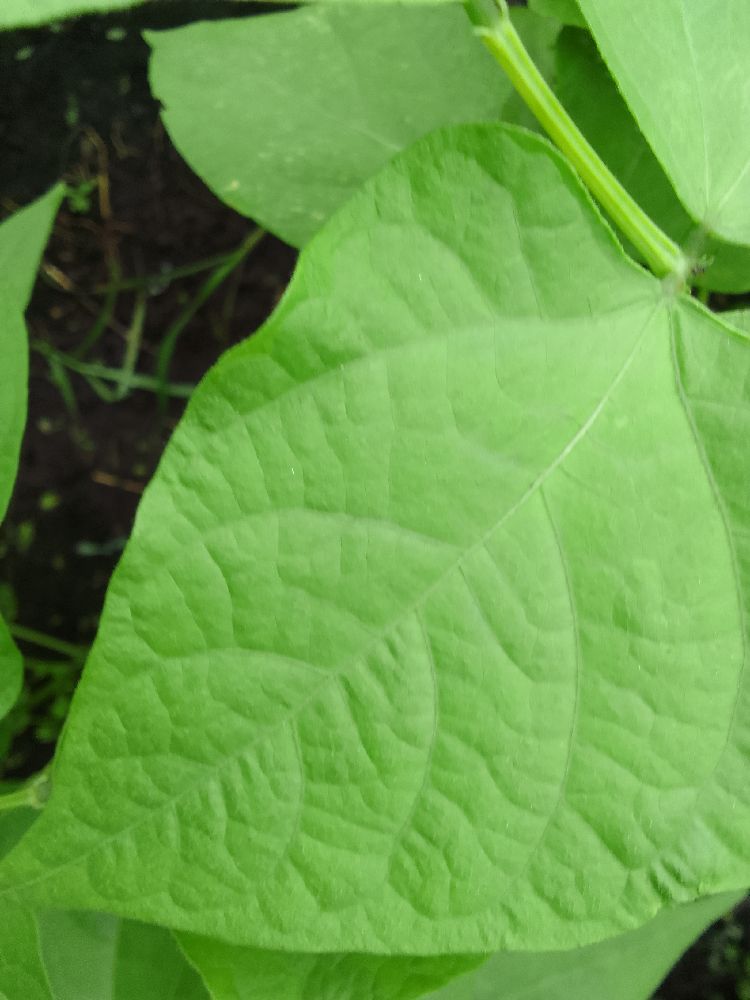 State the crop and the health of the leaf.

common bean, healthy
